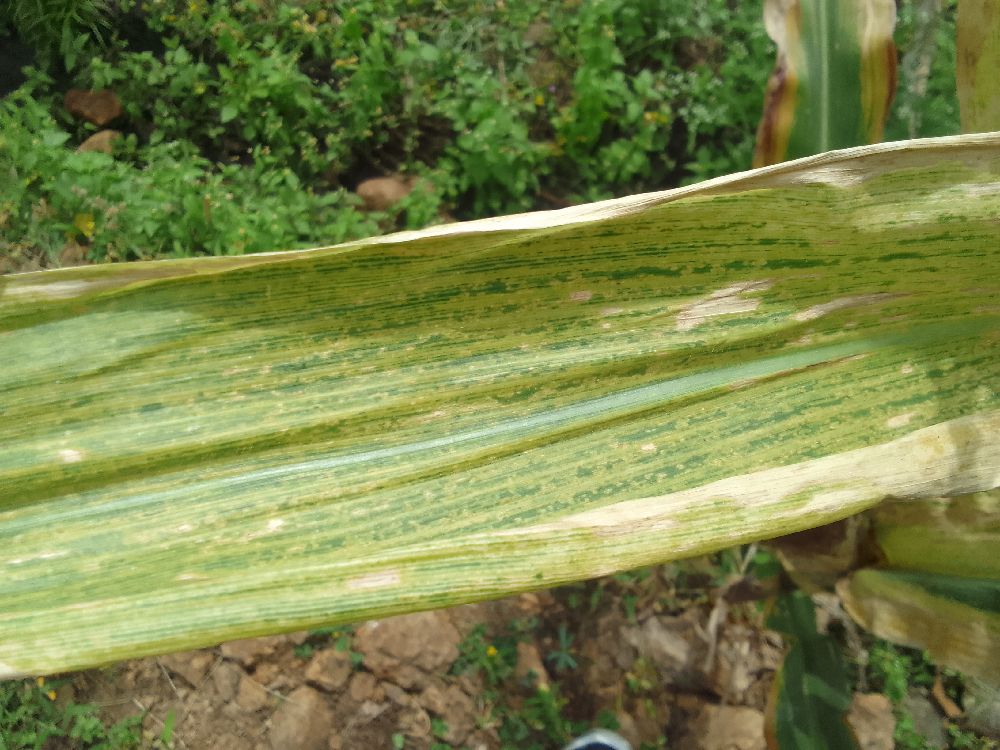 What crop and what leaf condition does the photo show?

maize, maize lethal necrosis
